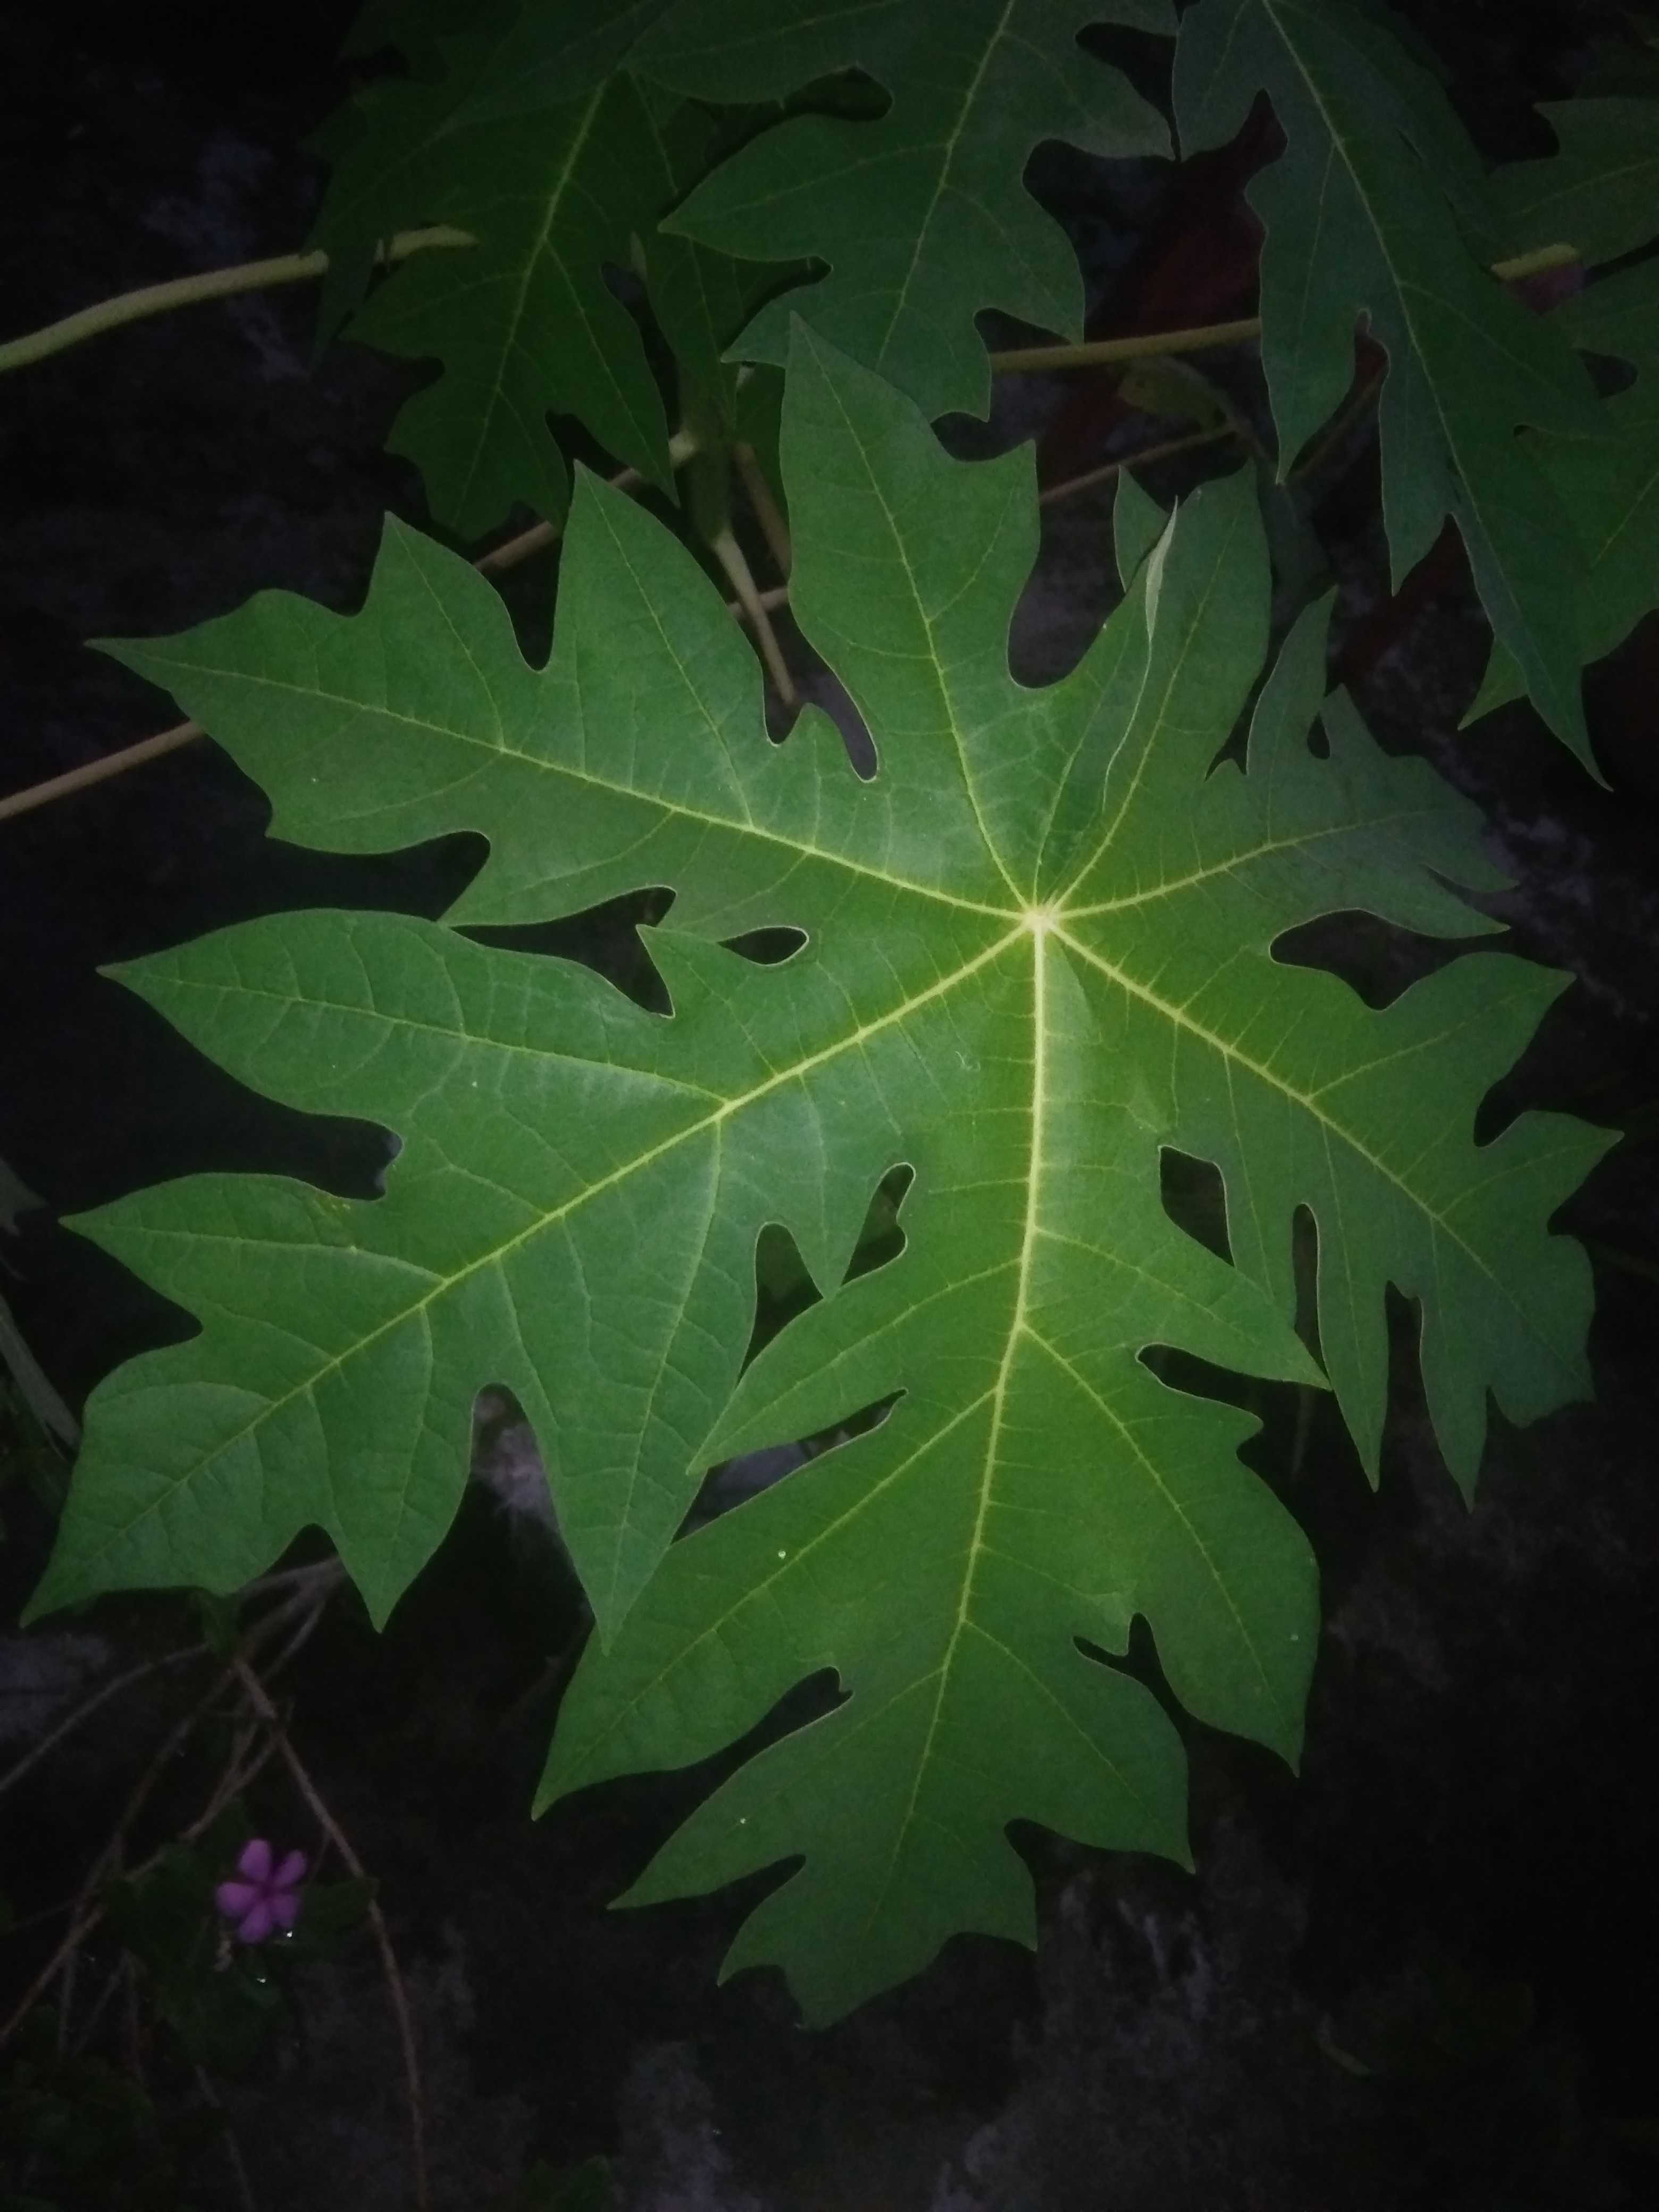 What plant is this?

papaya
